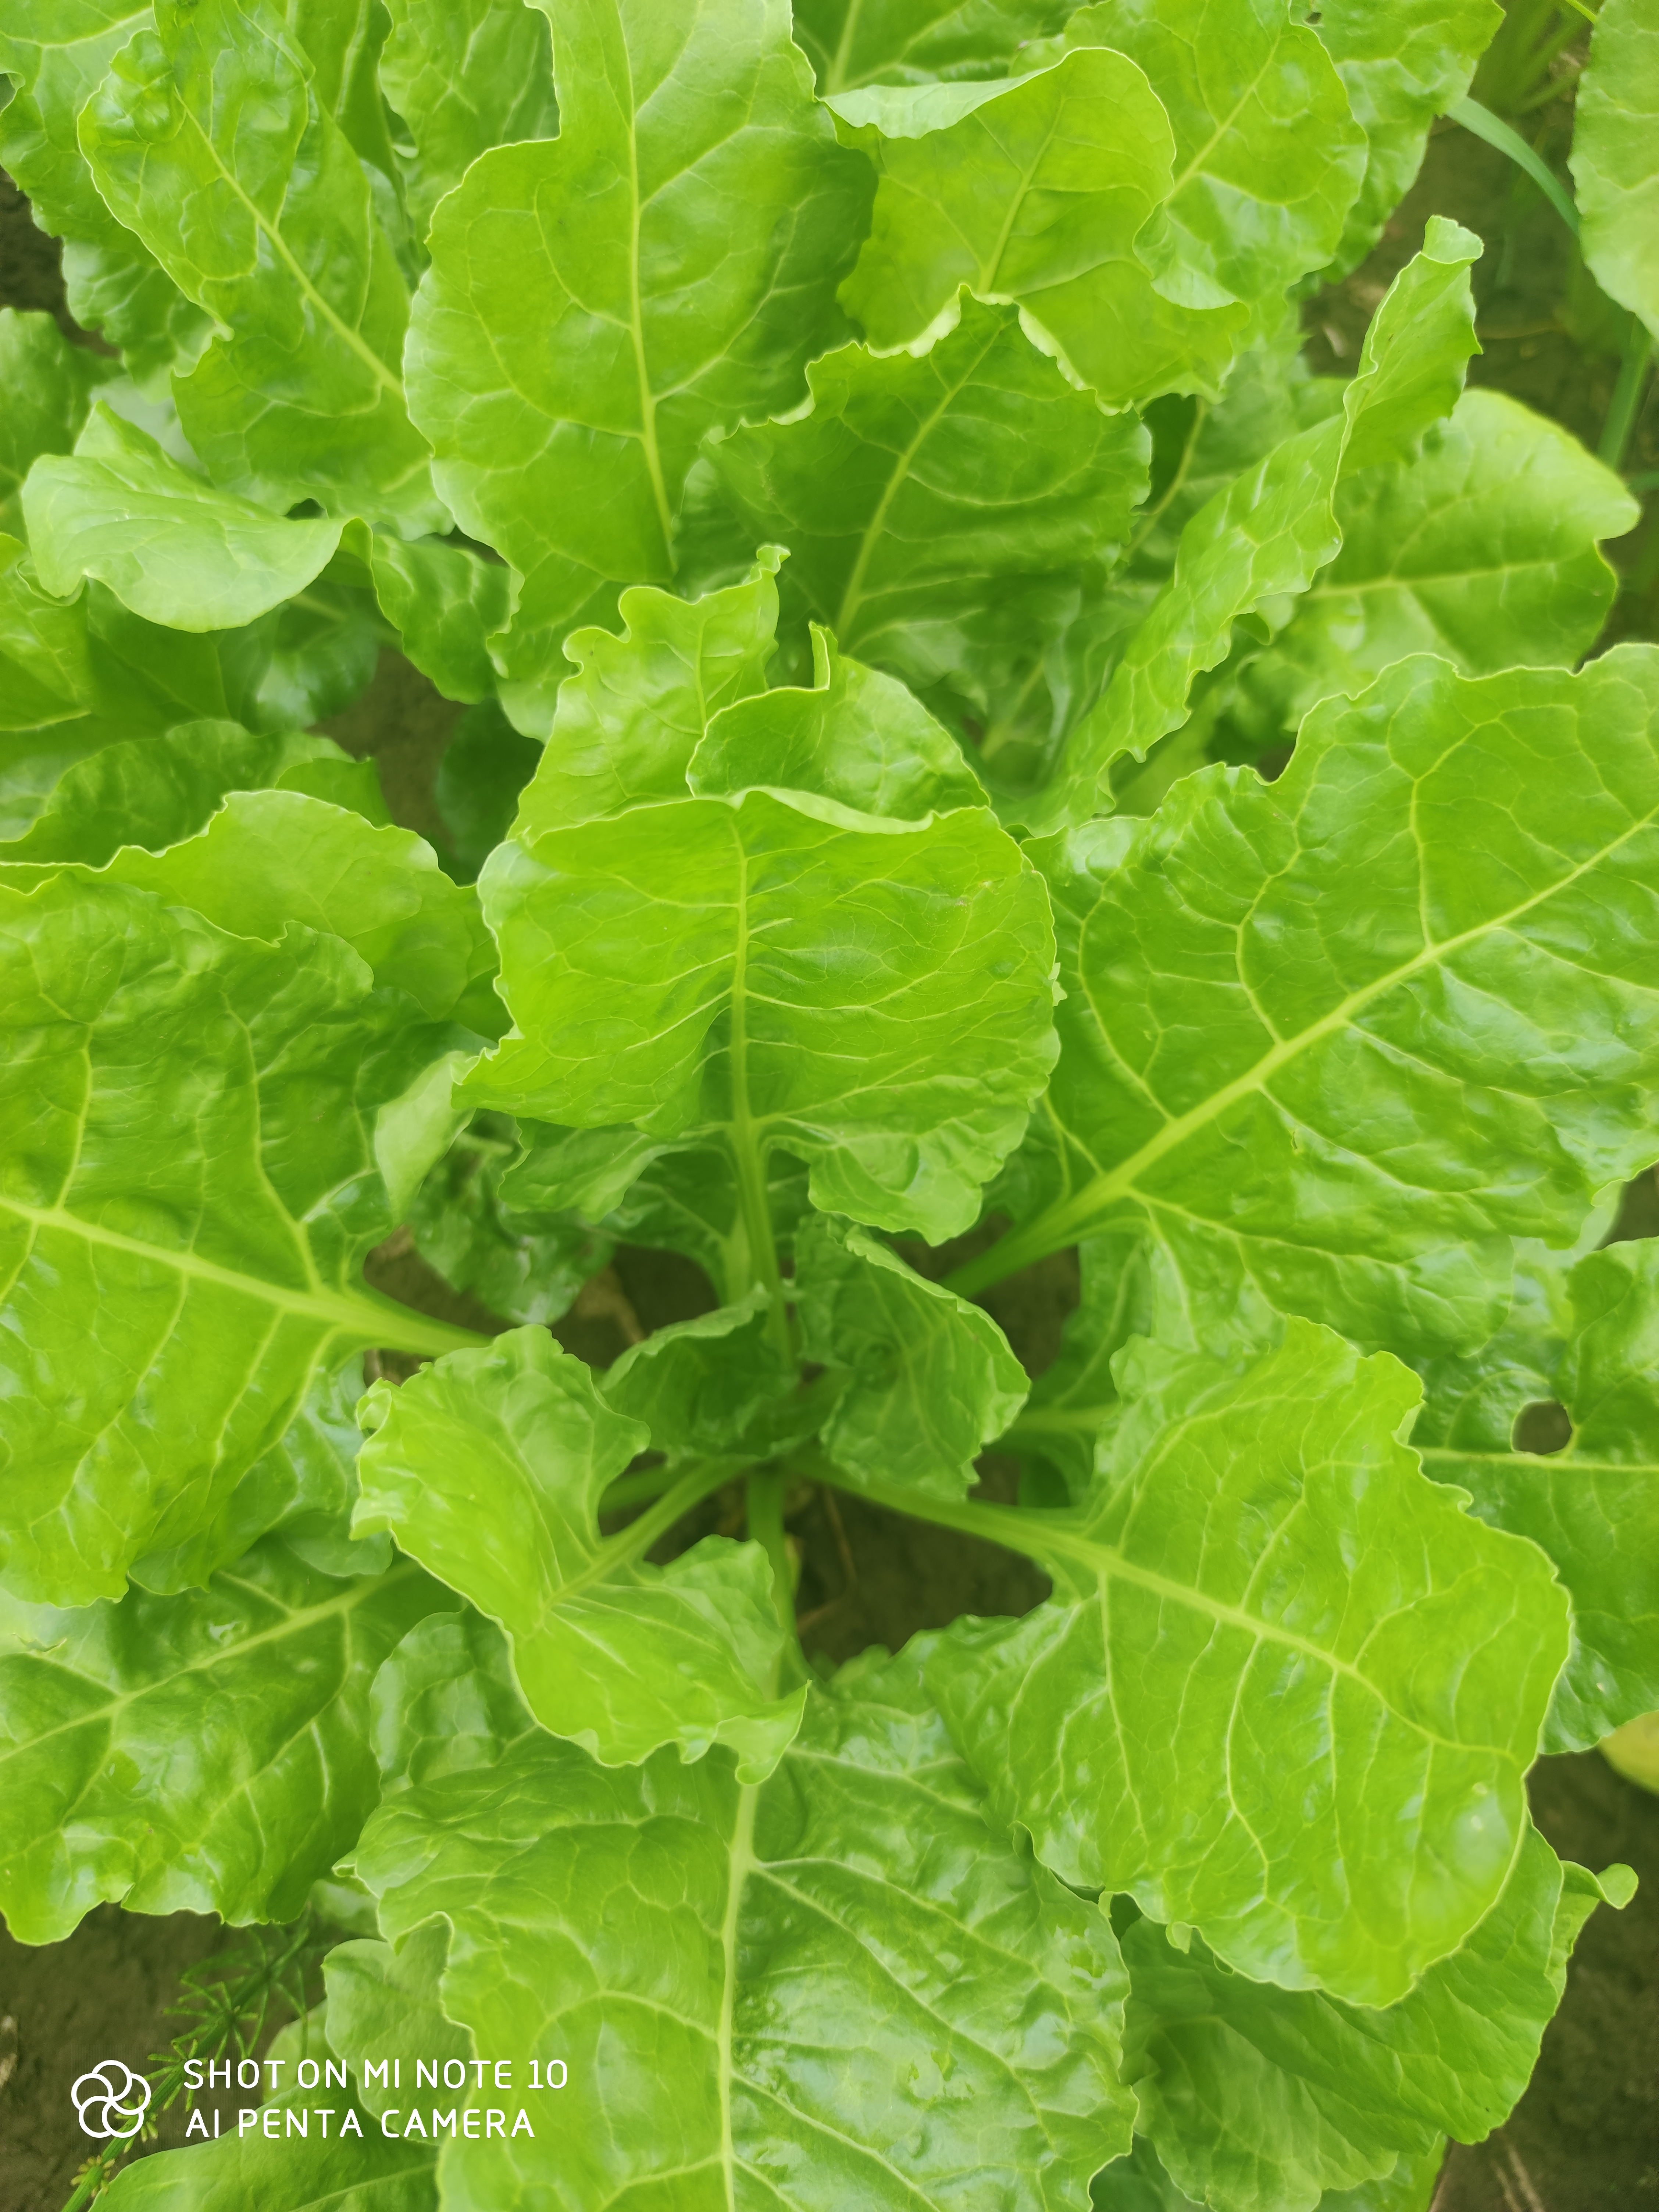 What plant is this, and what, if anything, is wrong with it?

beet, unaffected
